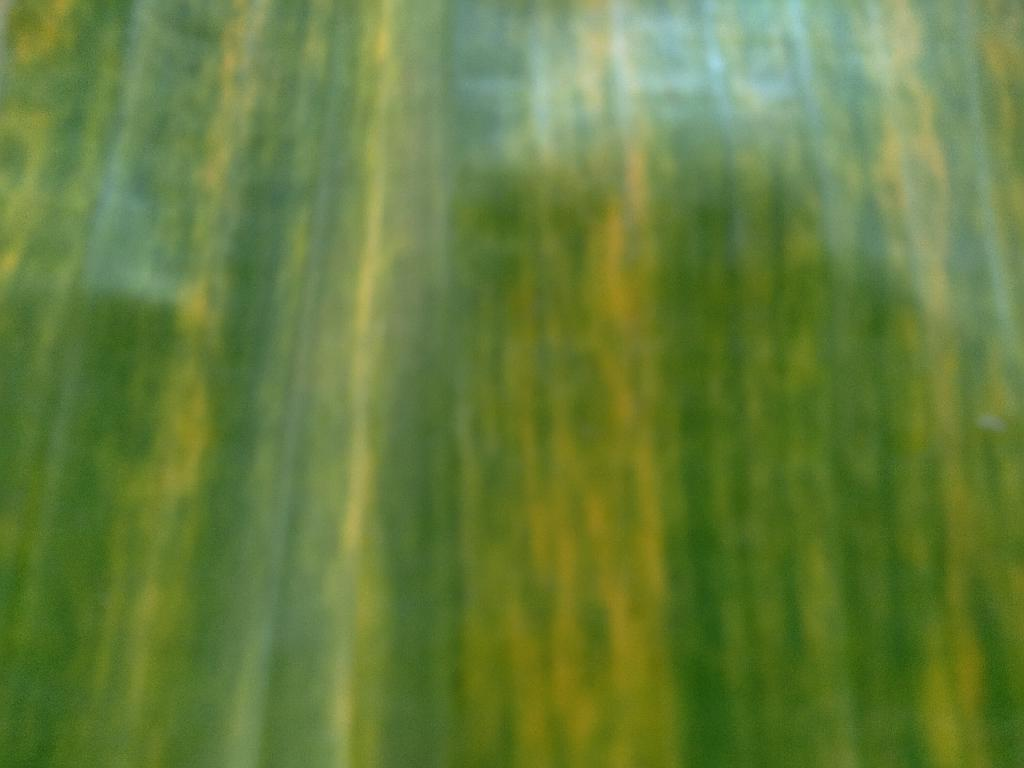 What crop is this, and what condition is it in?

banana, fusarium wilt race 1
